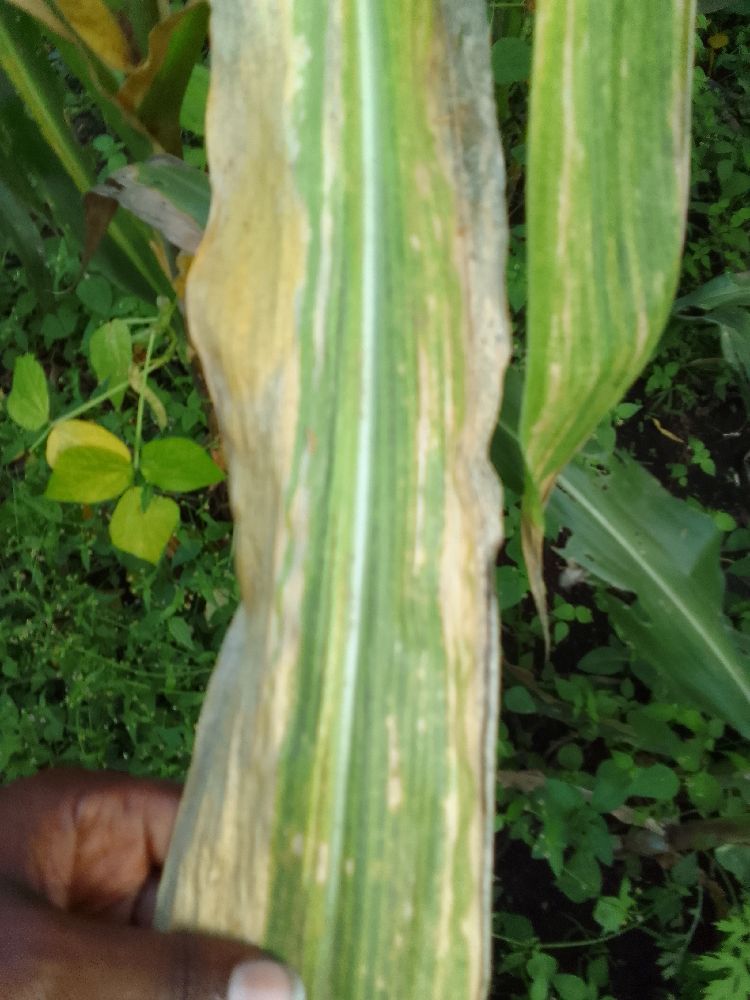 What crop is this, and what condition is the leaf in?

maize, maize lethal necrosis
